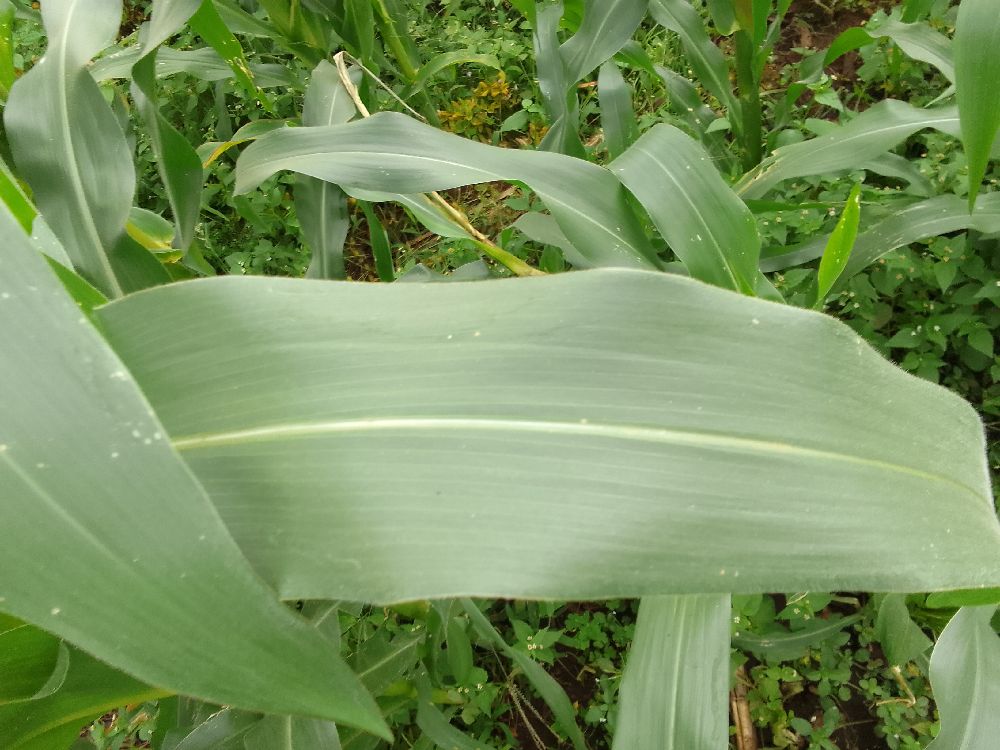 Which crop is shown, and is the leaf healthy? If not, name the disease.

maize, healthy
